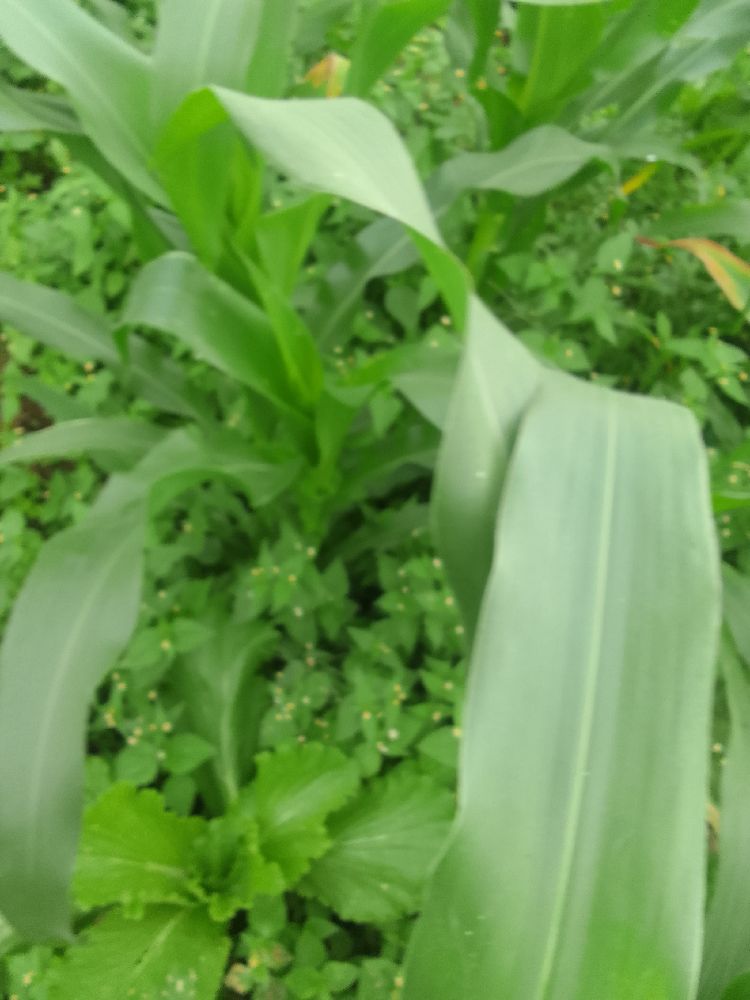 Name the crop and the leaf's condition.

maize, healthy
